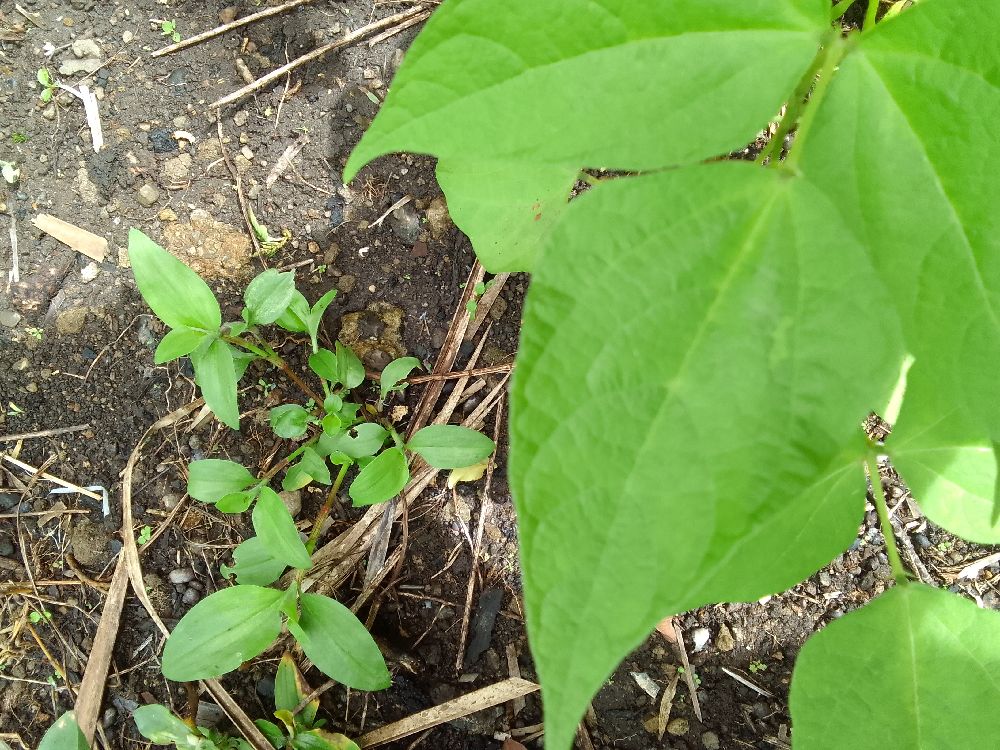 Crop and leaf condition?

common bean, healthy
